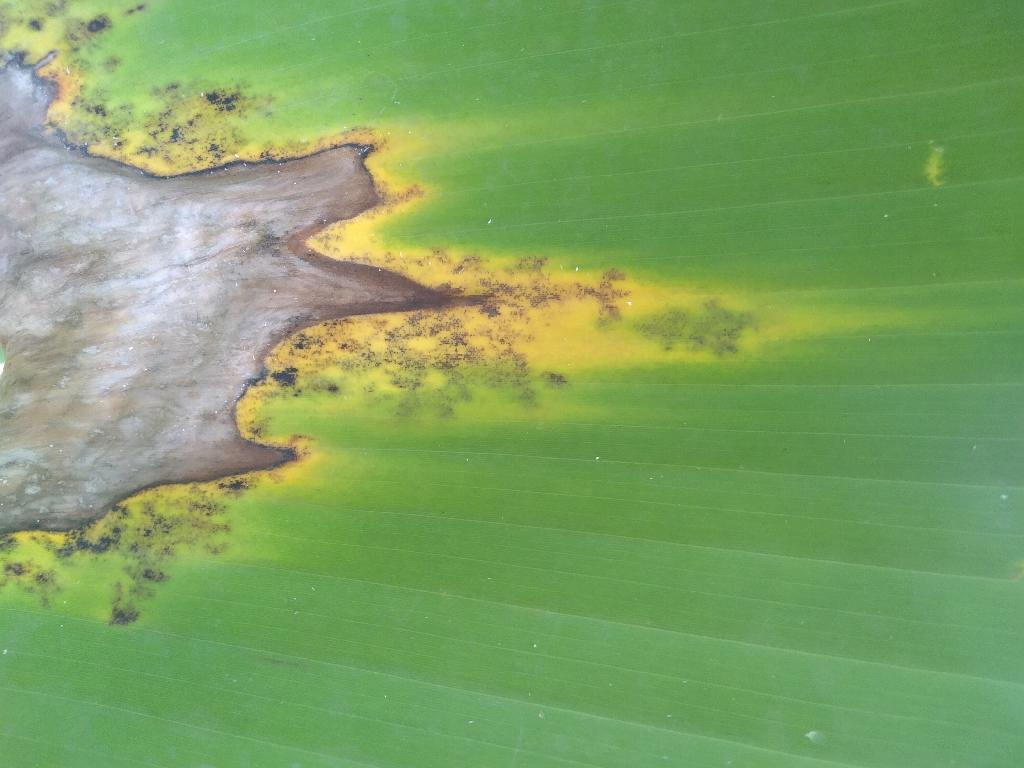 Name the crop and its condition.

banana, black sigatoka
